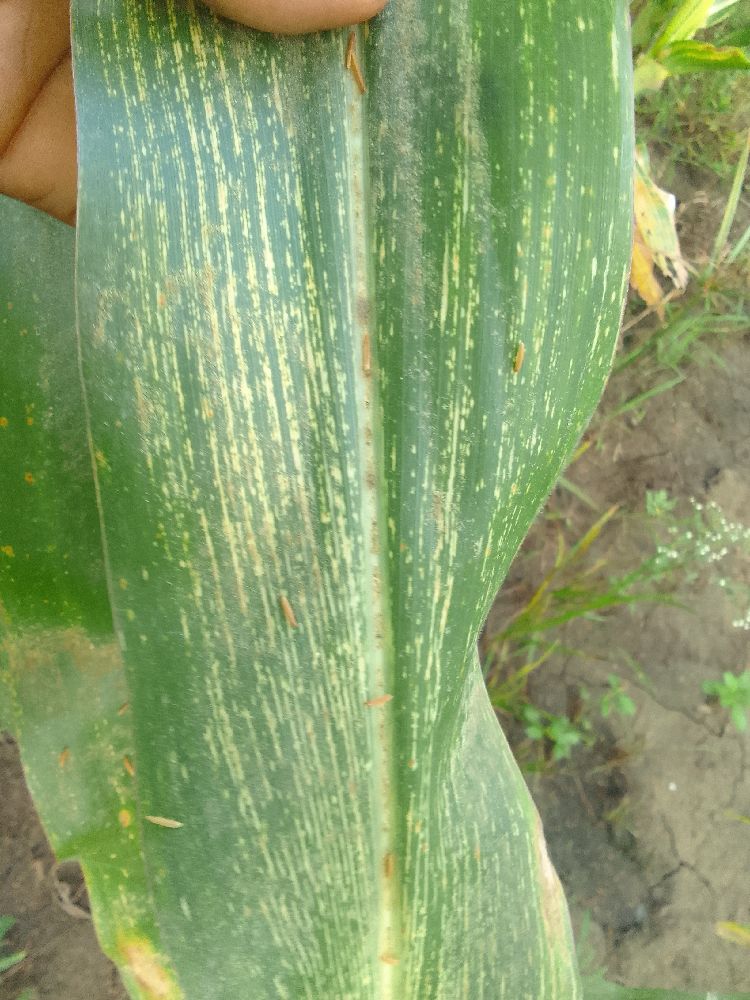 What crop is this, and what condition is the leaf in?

maize, maize streak virus
